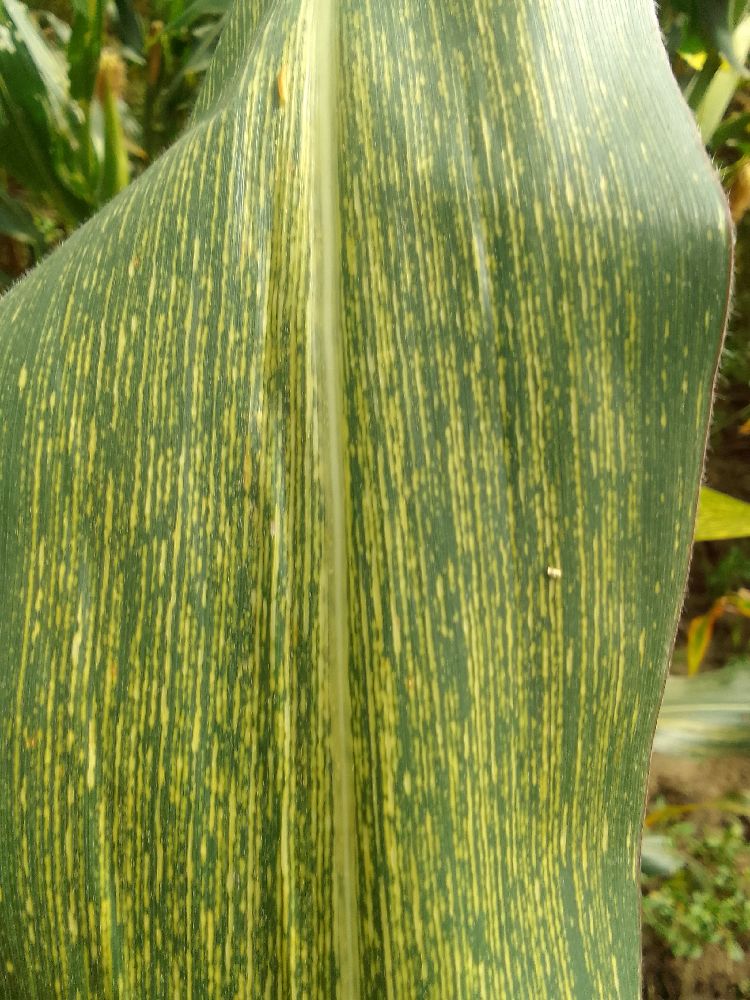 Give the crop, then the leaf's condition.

maize, maize streak virus
